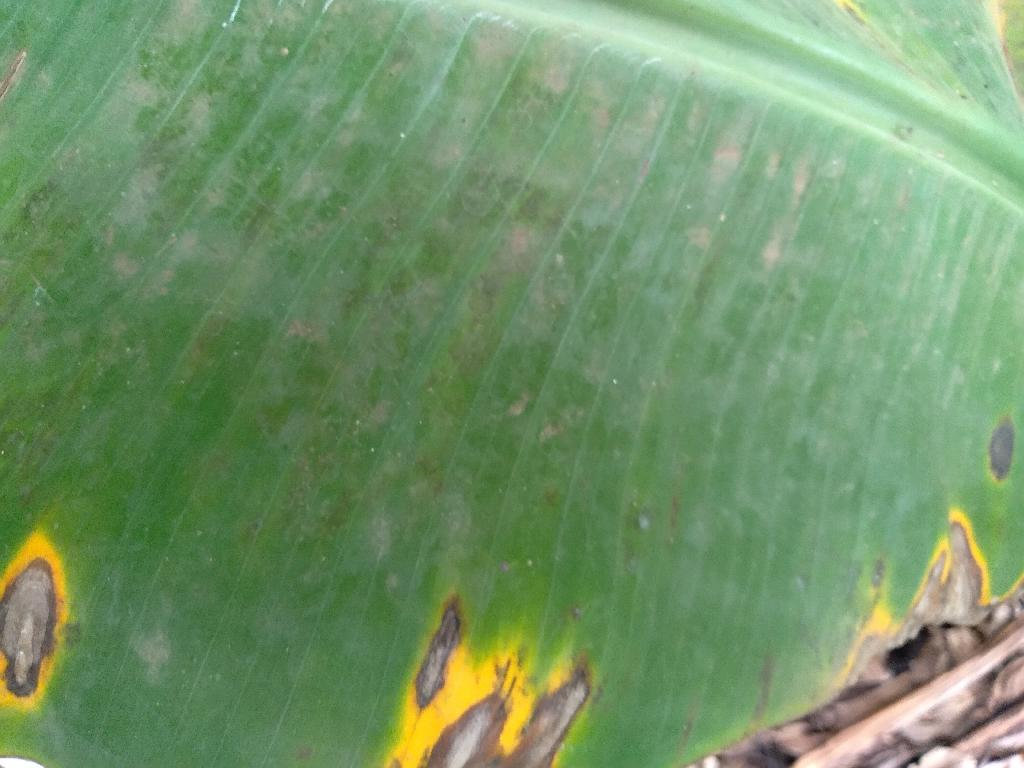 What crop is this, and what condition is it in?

banana, black sigatoka
